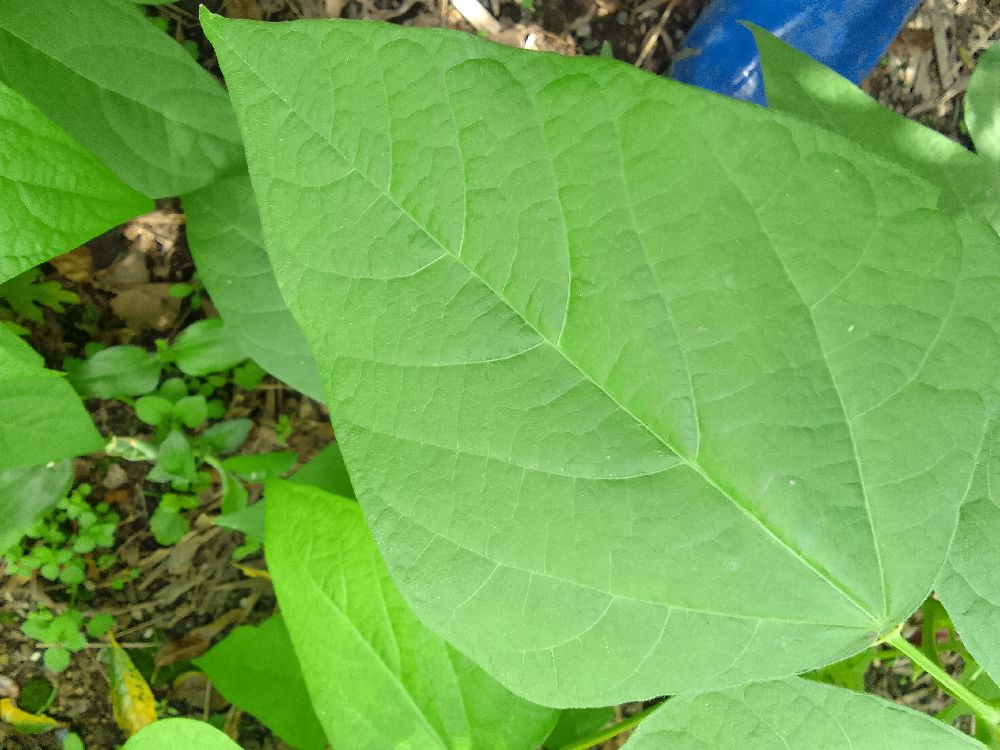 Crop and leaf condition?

common bean, healthy
